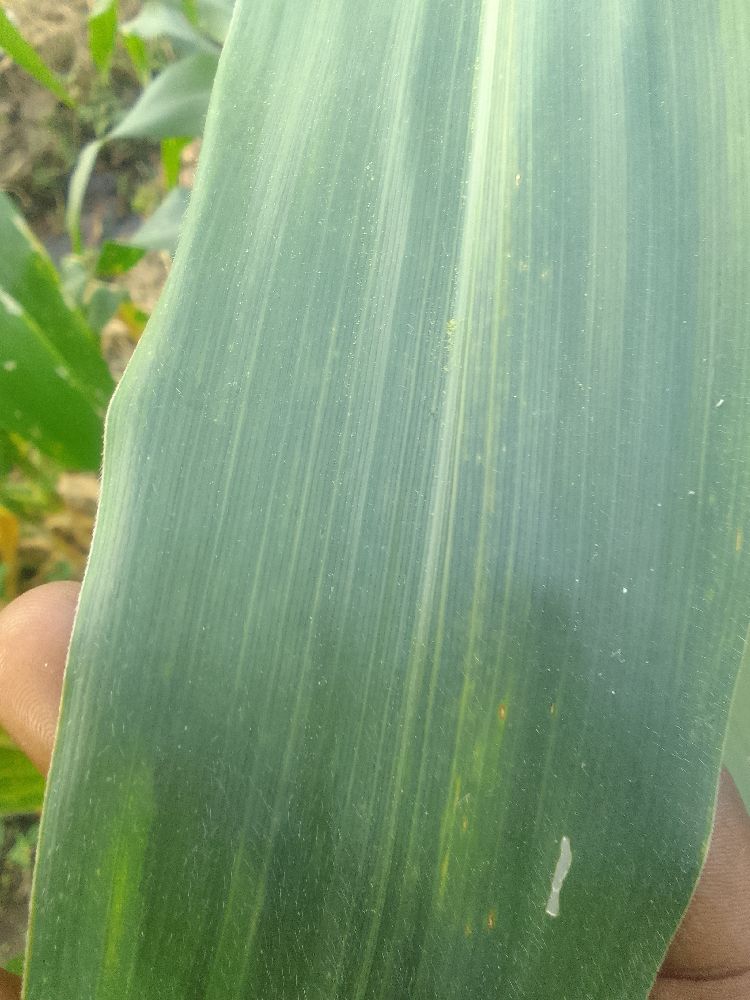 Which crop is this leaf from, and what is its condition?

maize, healthy
